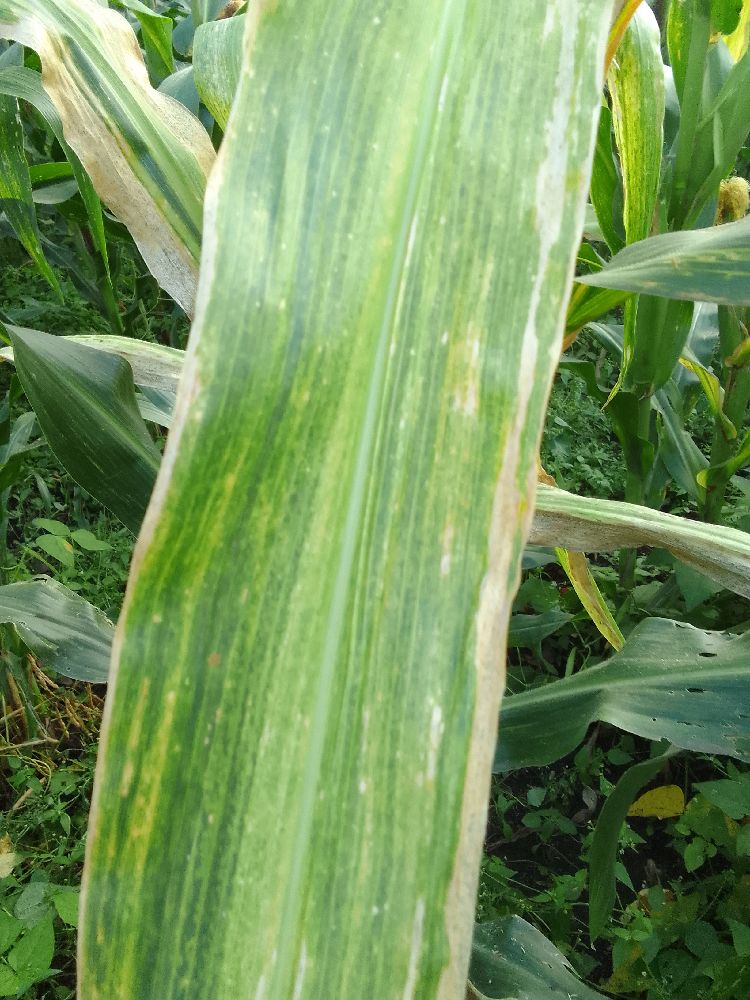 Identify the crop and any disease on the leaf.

maize, maize lethal necrosis
